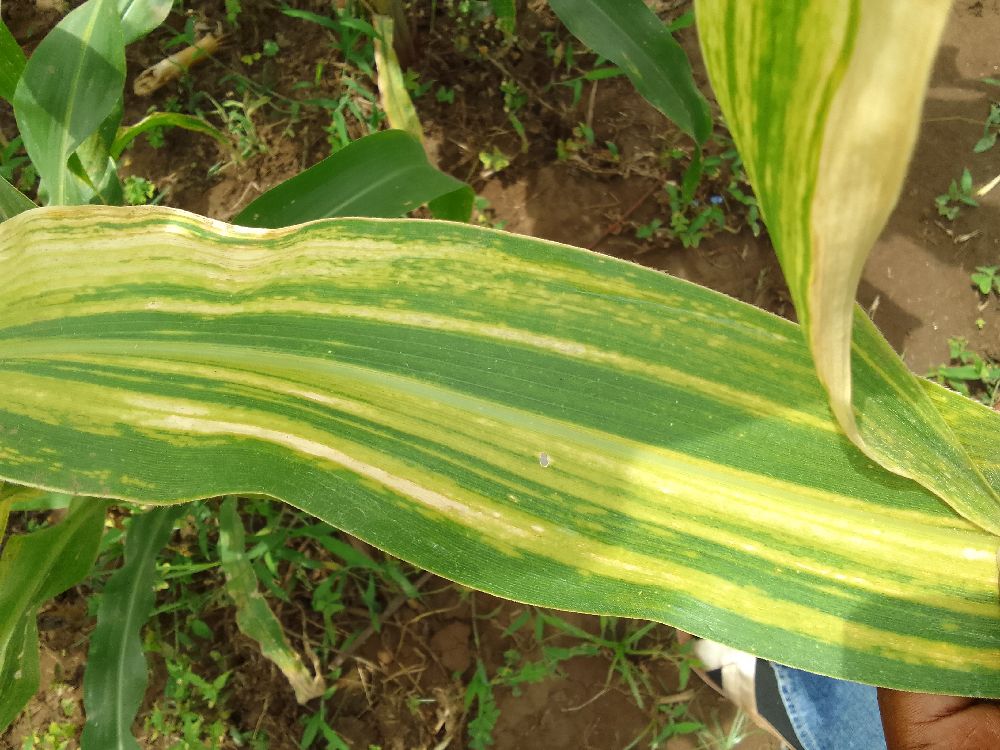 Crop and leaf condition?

maize, maize lethal necrosis
